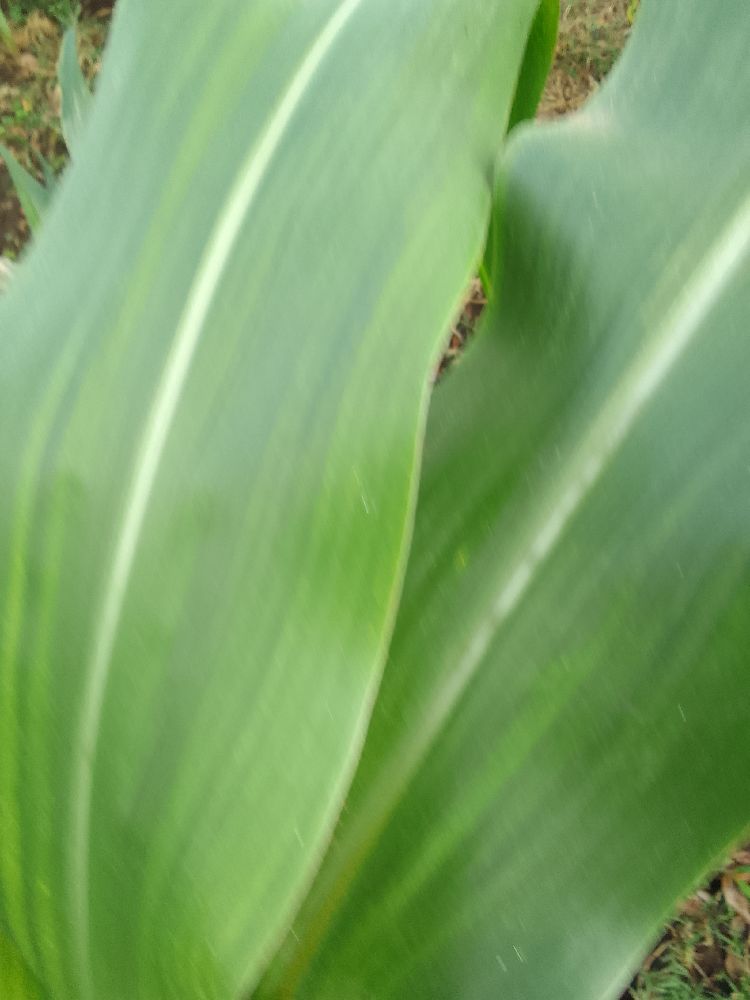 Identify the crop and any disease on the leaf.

maize, healthy
